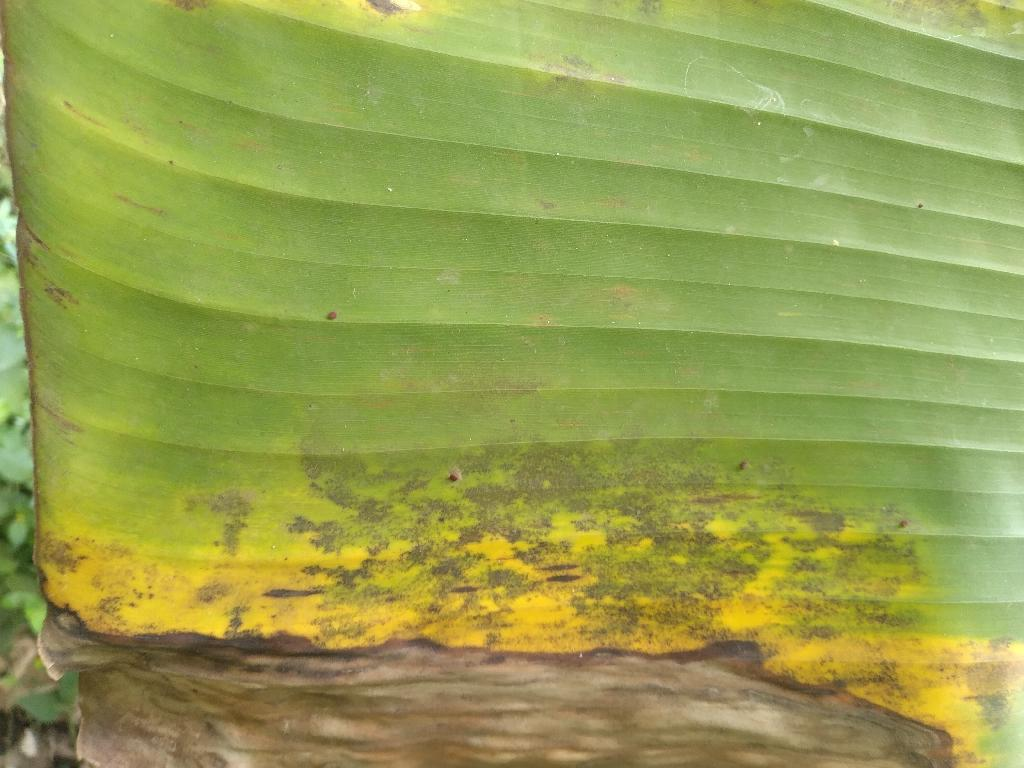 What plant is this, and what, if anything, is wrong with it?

banana, black sigatoka
